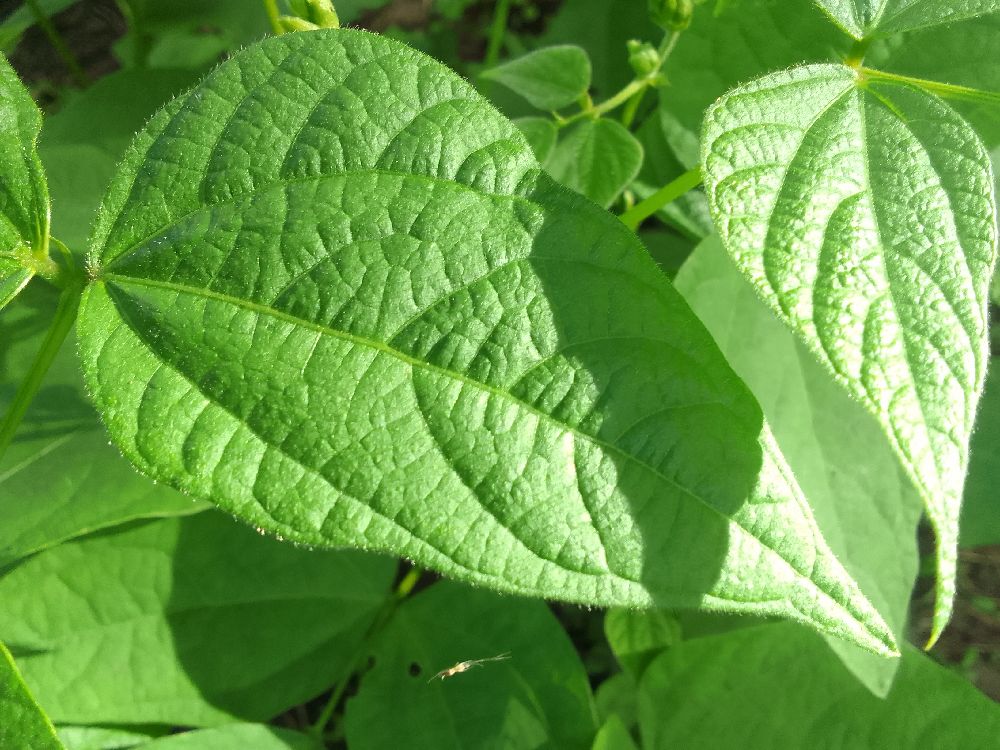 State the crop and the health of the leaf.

common bean, healthy
